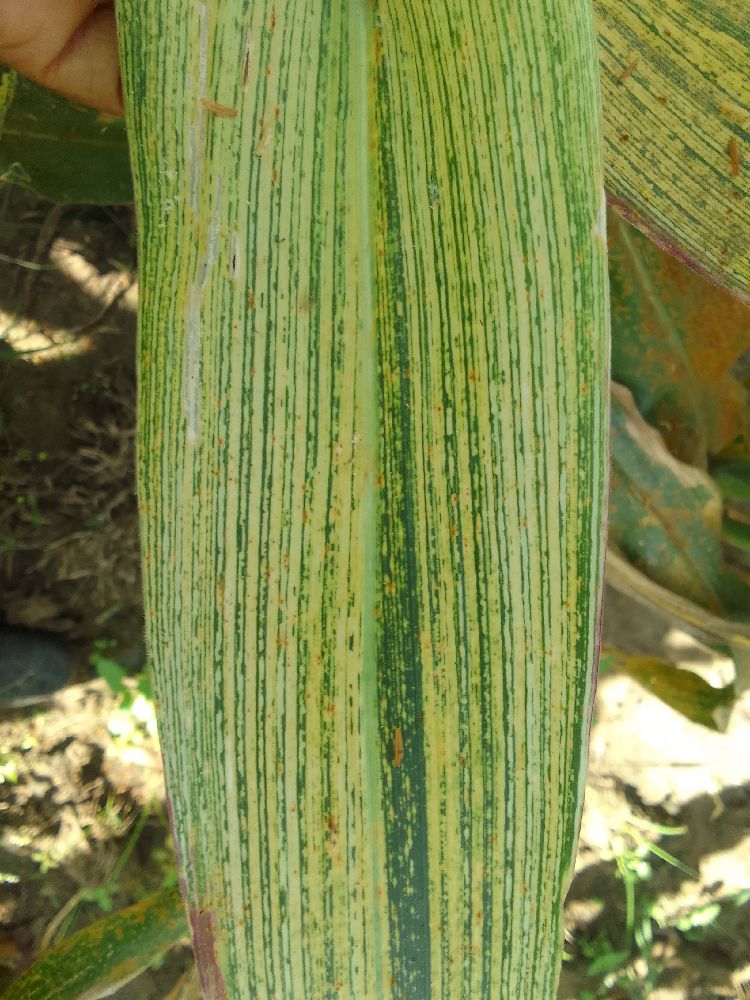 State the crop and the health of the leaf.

maize, maize streak virus
